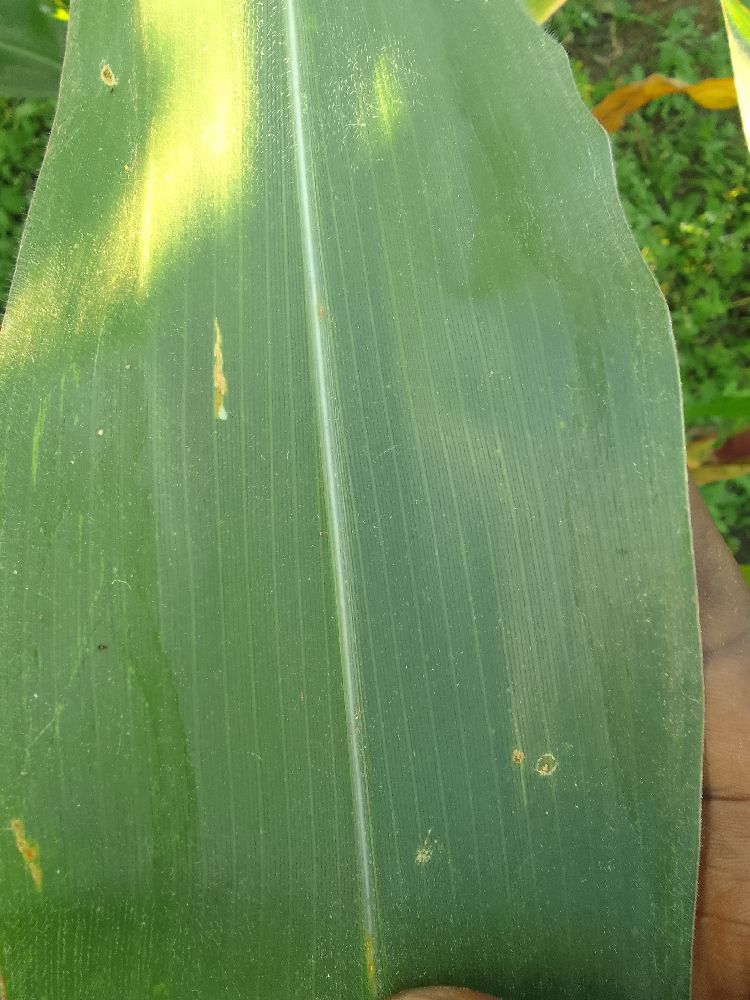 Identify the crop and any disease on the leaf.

maize, healthy
